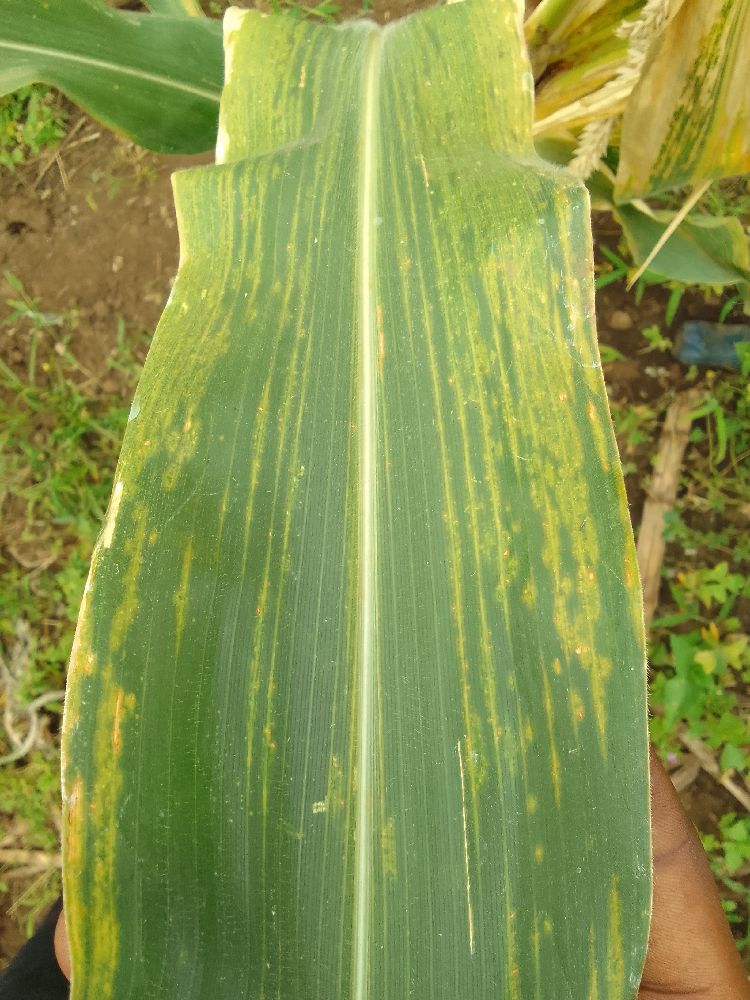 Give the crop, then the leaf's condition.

maize, maize lethal necrosis
